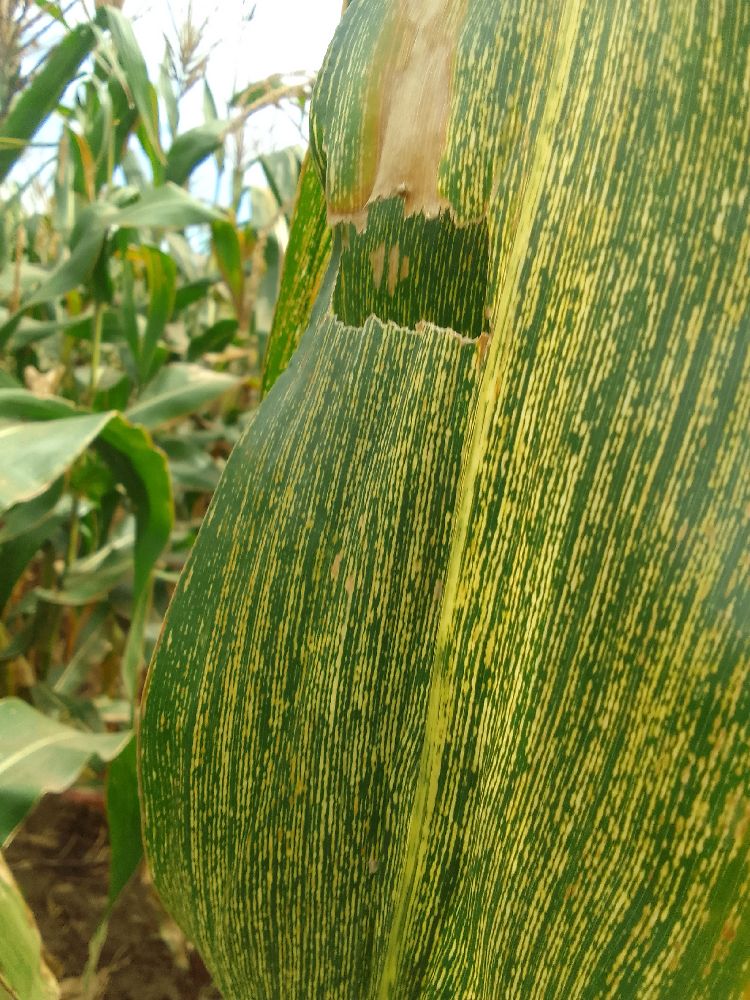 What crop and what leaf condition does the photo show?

maize, maize streak virus
